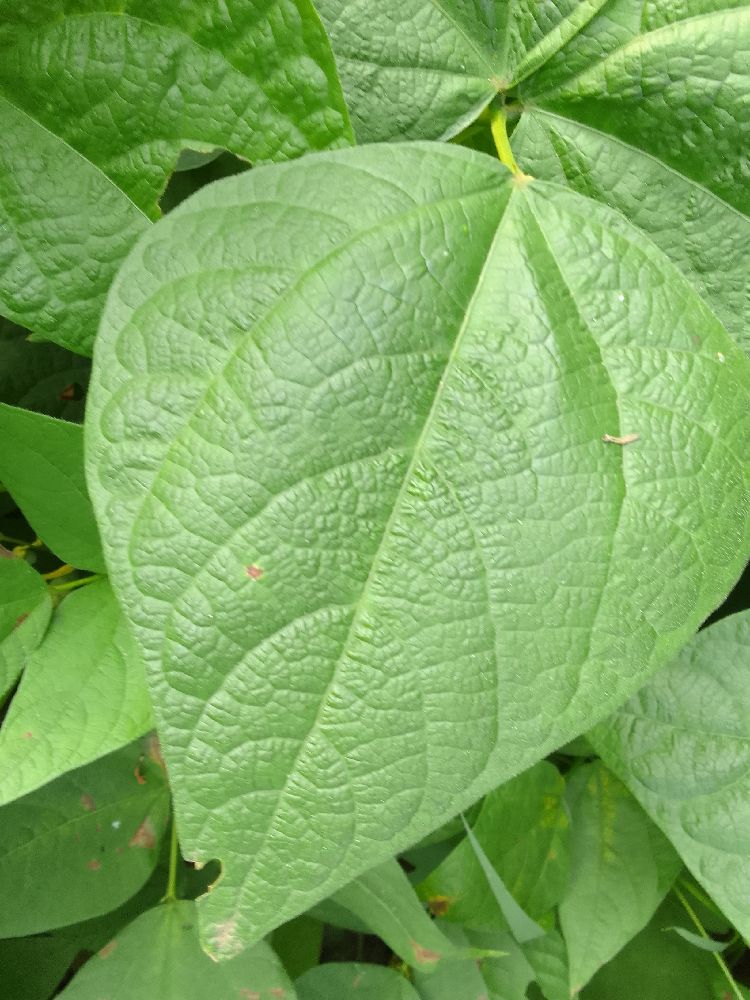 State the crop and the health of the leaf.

common bean, healthy
